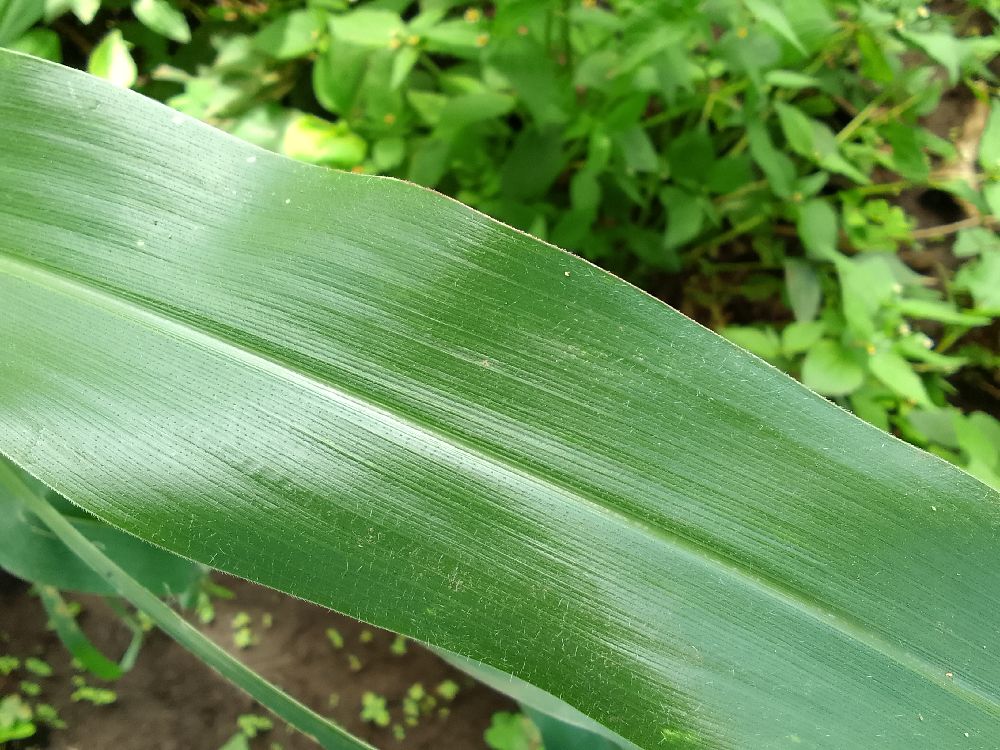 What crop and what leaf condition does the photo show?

maize, healthy
